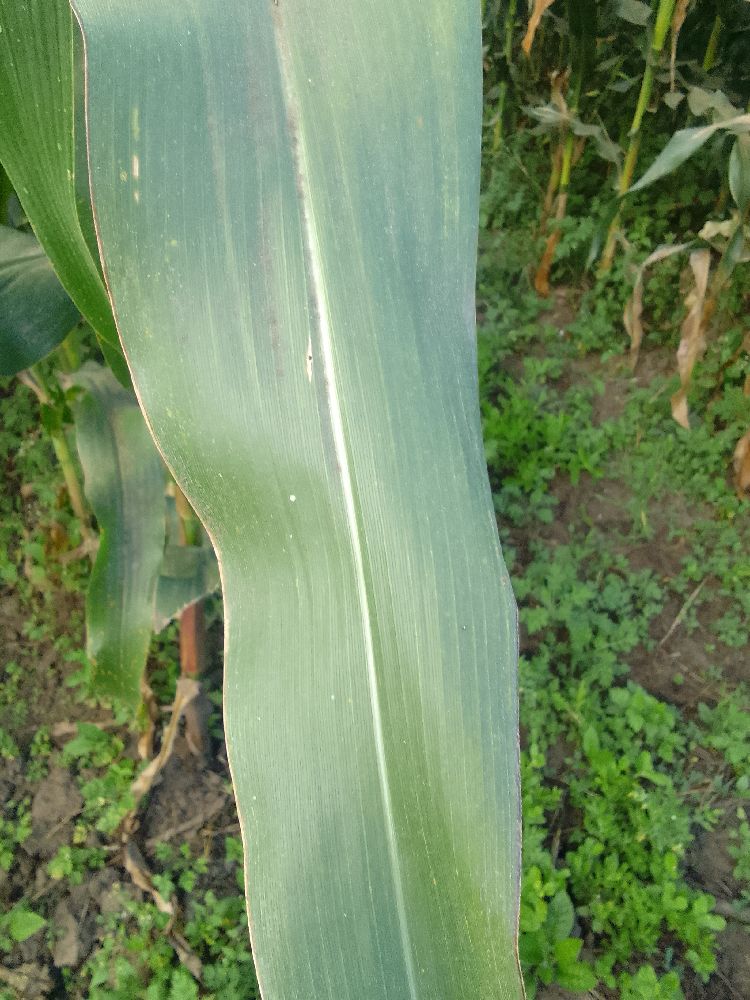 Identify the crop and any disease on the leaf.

maize, healthy
